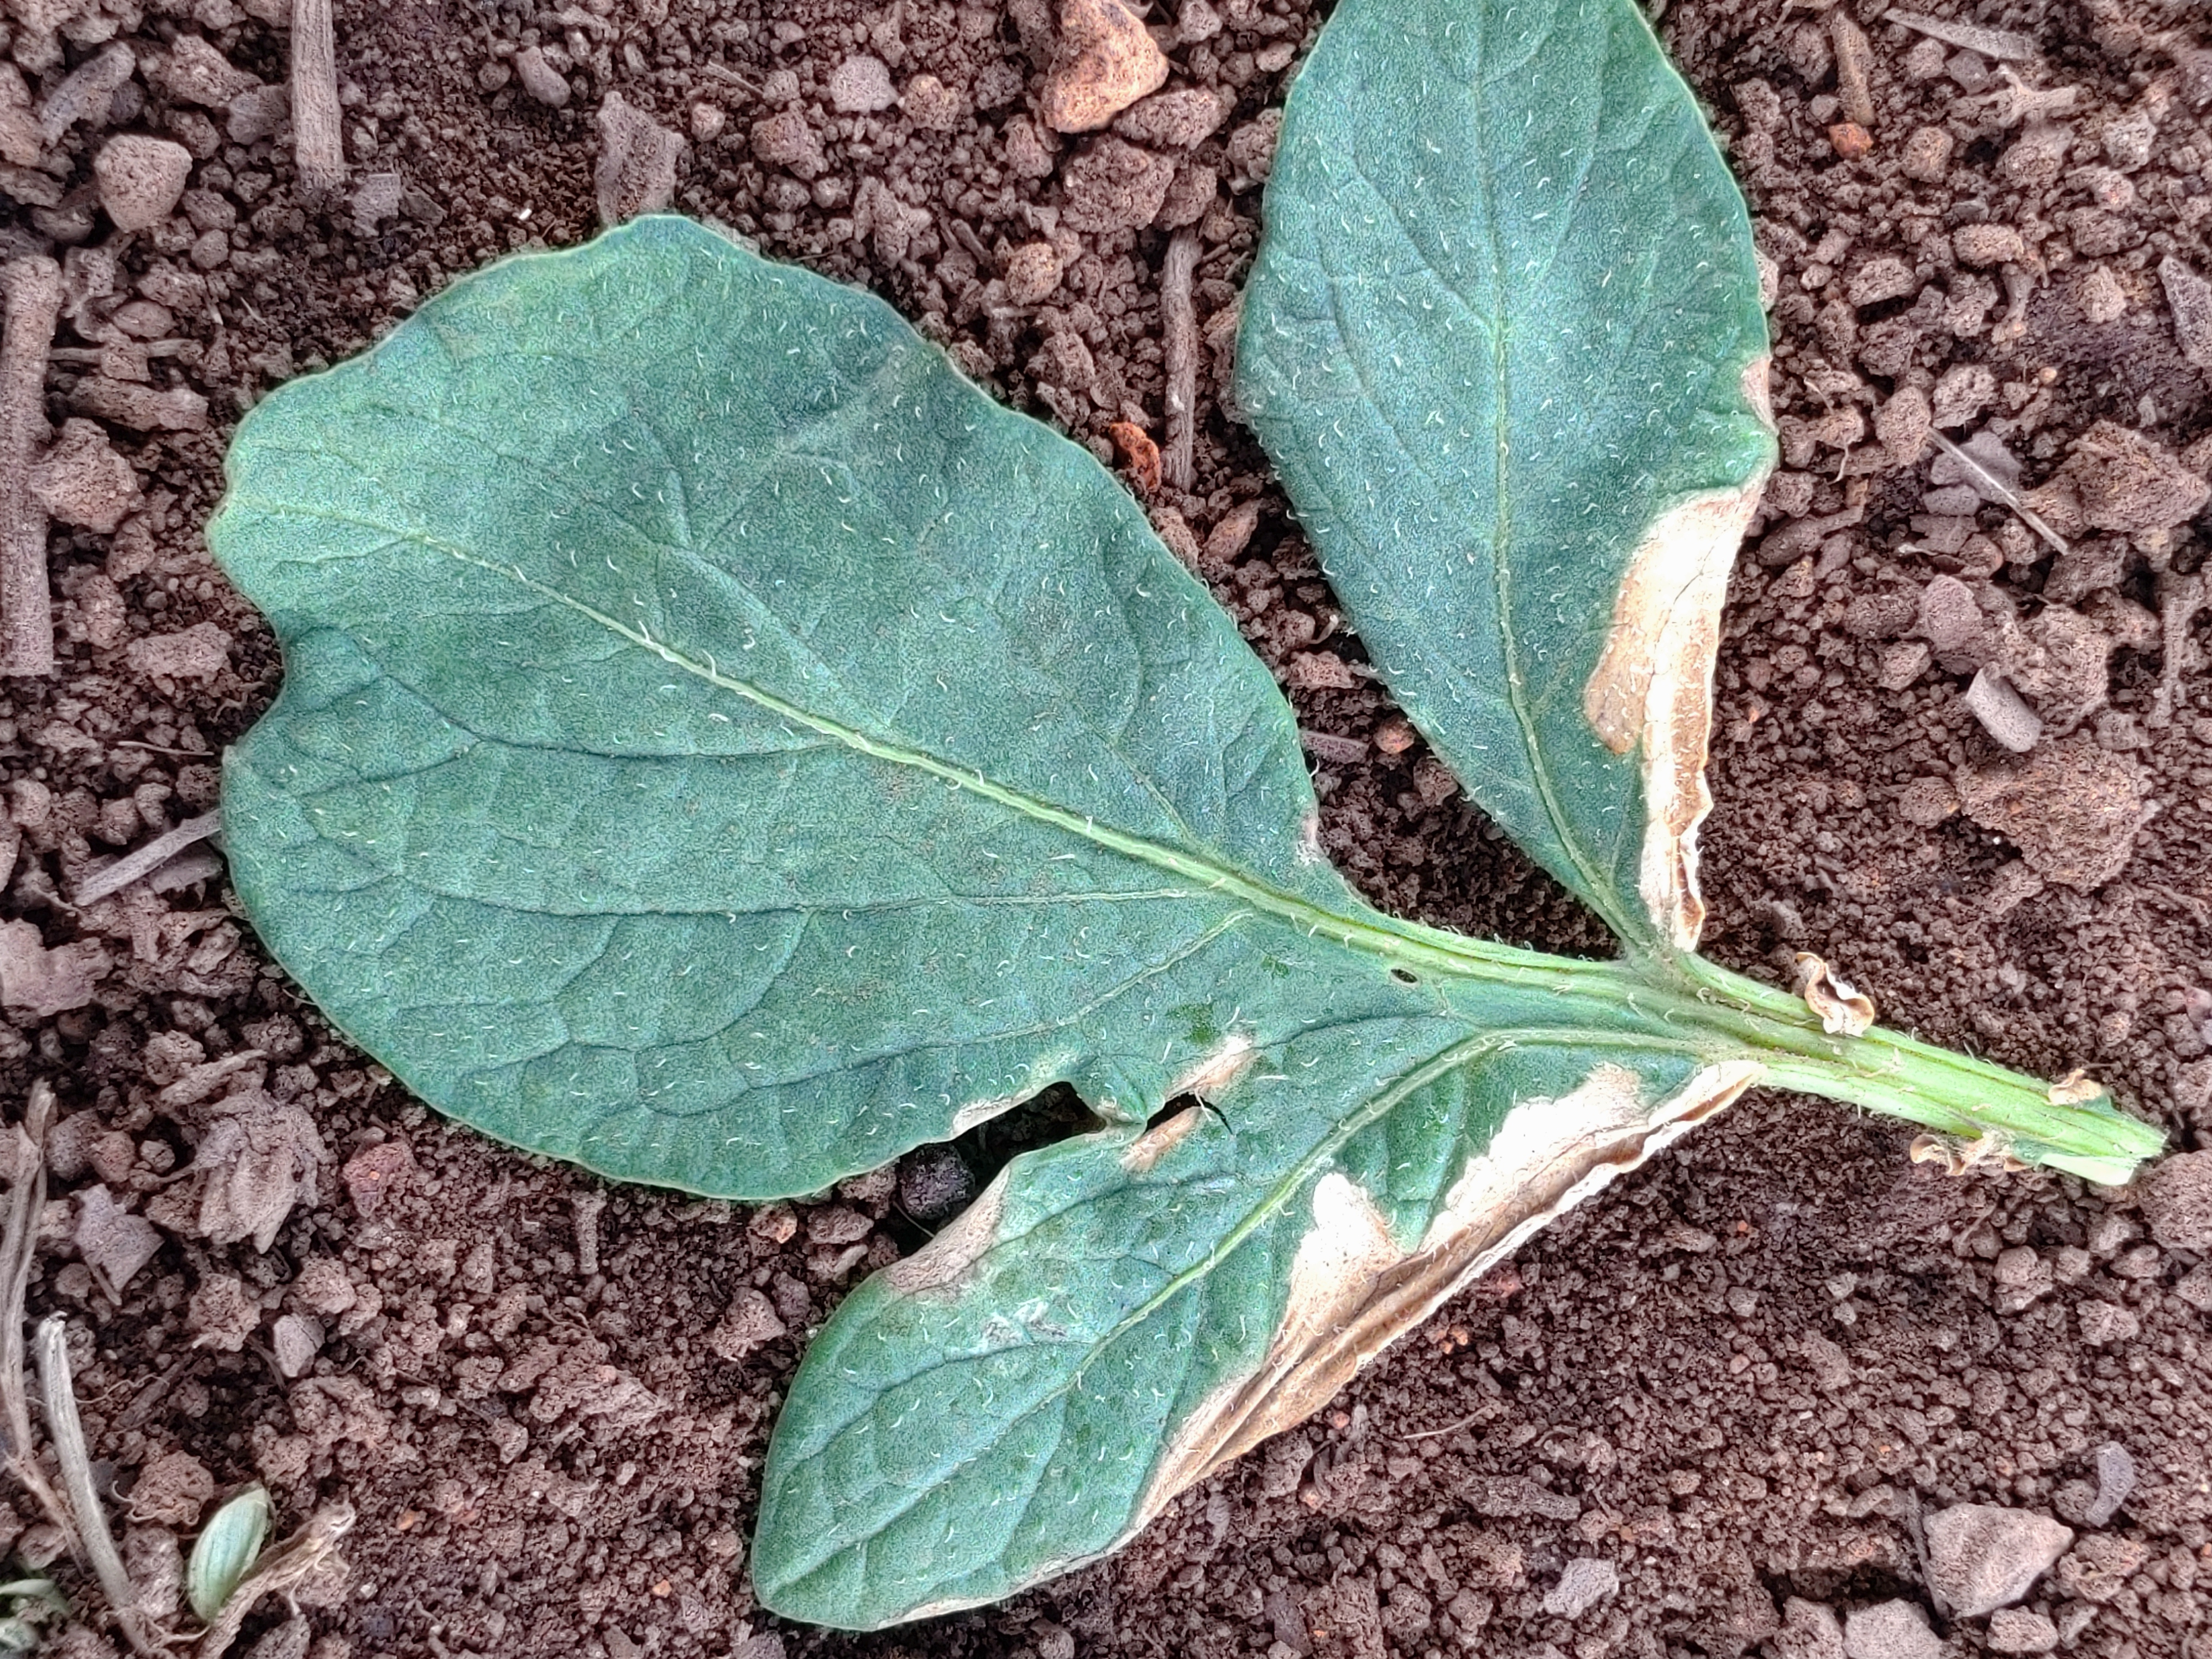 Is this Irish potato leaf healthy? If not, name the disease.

early blight
